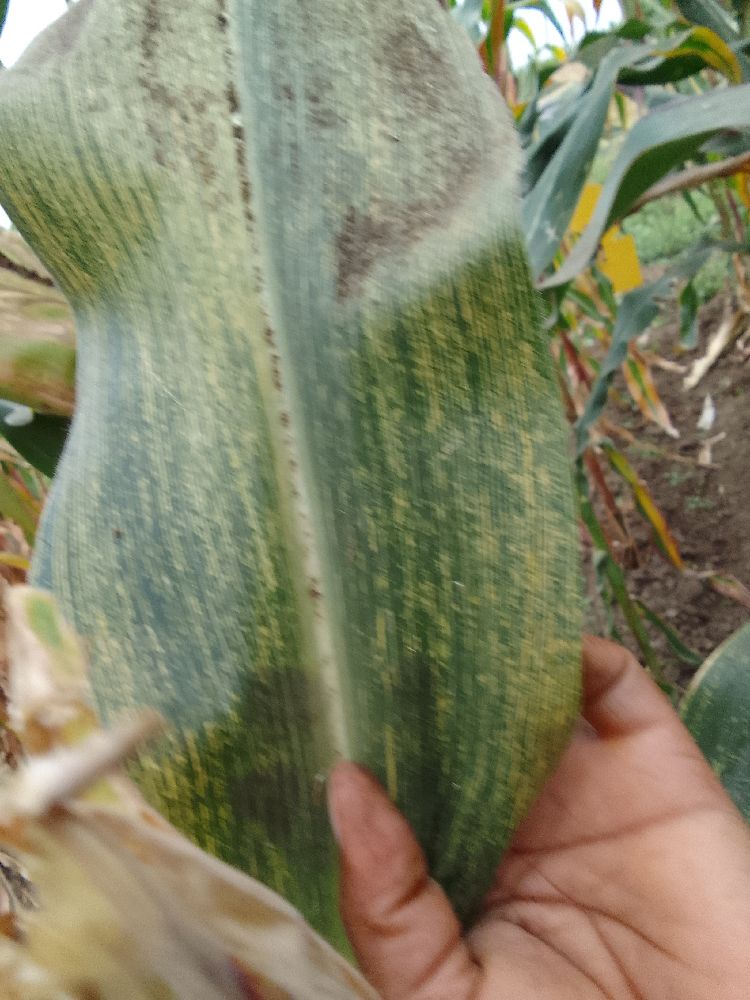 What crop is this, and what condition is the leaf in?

maize, maize streak virus
